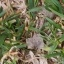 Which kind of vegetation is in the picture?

grass
